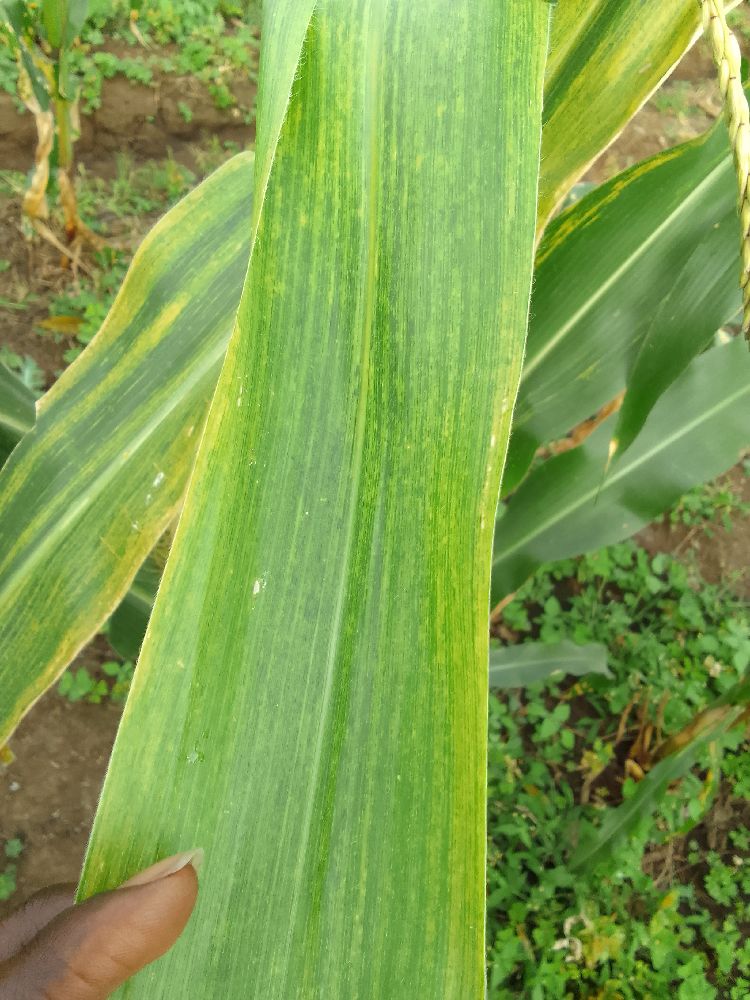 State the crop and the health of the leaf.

maize, maize lethal necrosis
